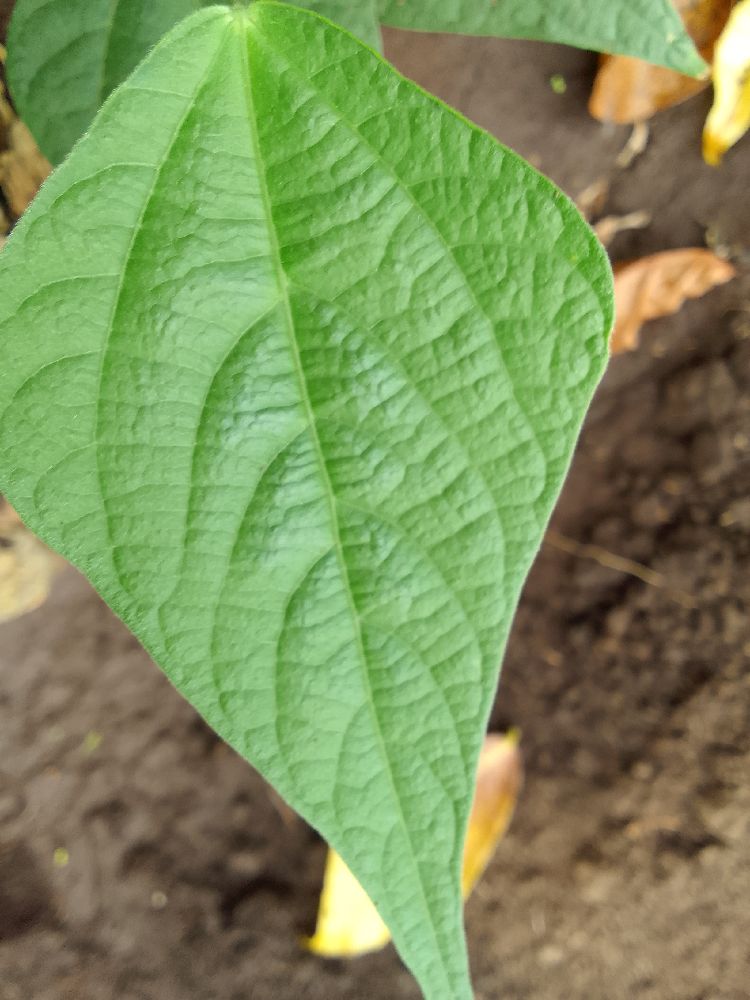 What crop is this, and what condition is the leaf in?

common bean, healthy
